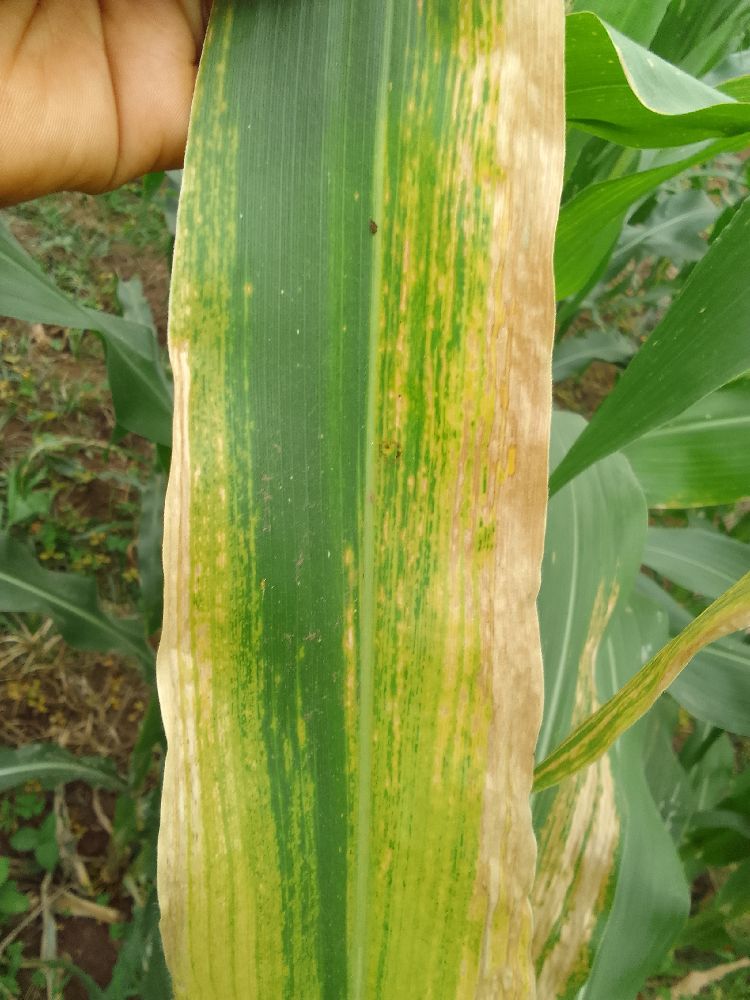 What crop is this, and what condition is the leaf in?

maize, maize lethal necrosis
